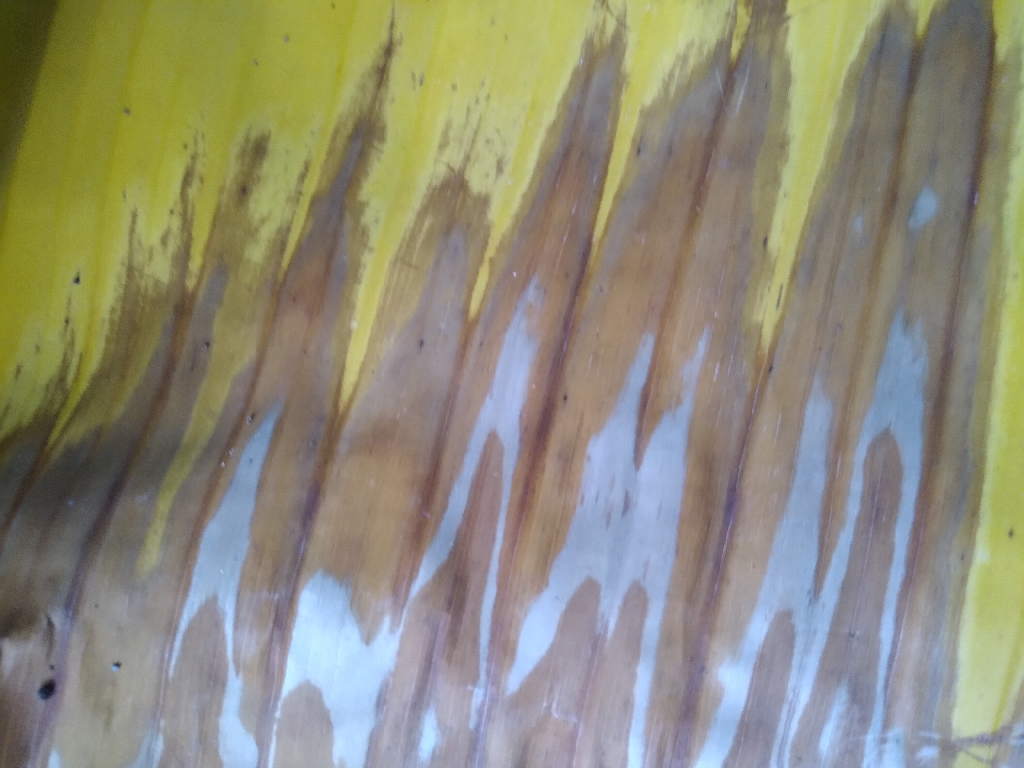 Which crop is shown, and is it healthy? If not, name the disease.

banana, fusarium wilt race 1
